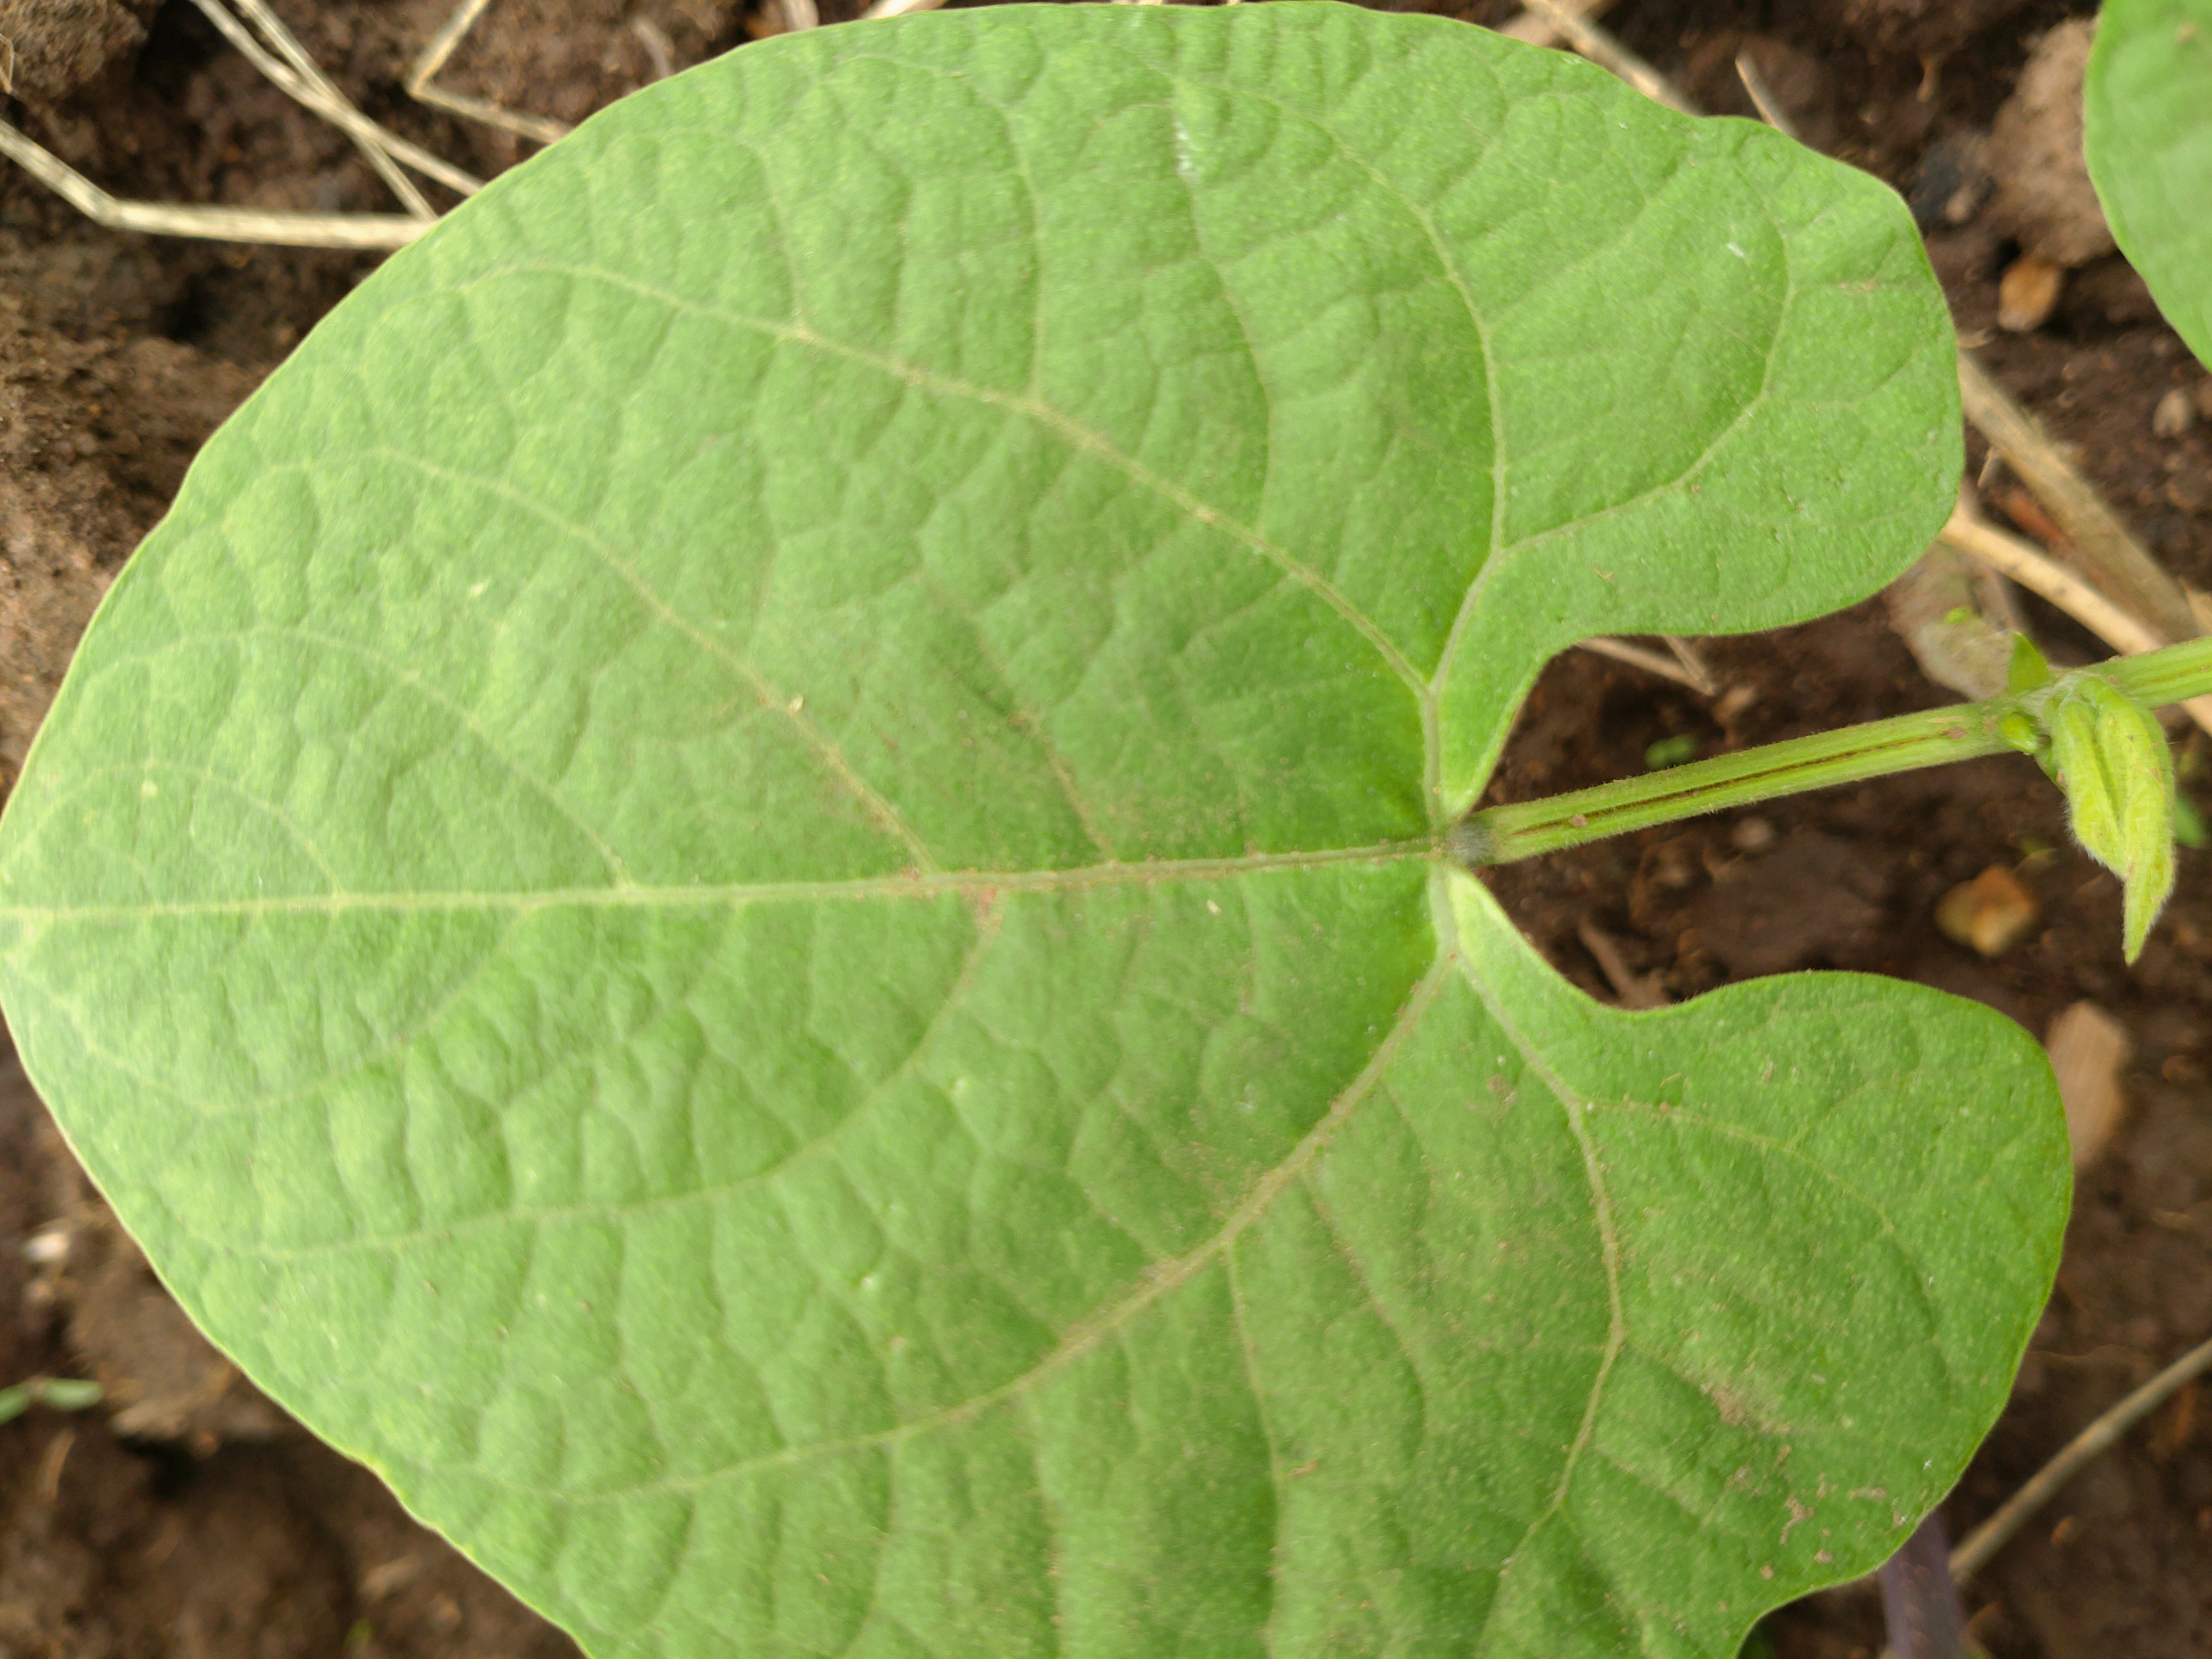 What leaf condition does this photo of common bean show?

healthy
